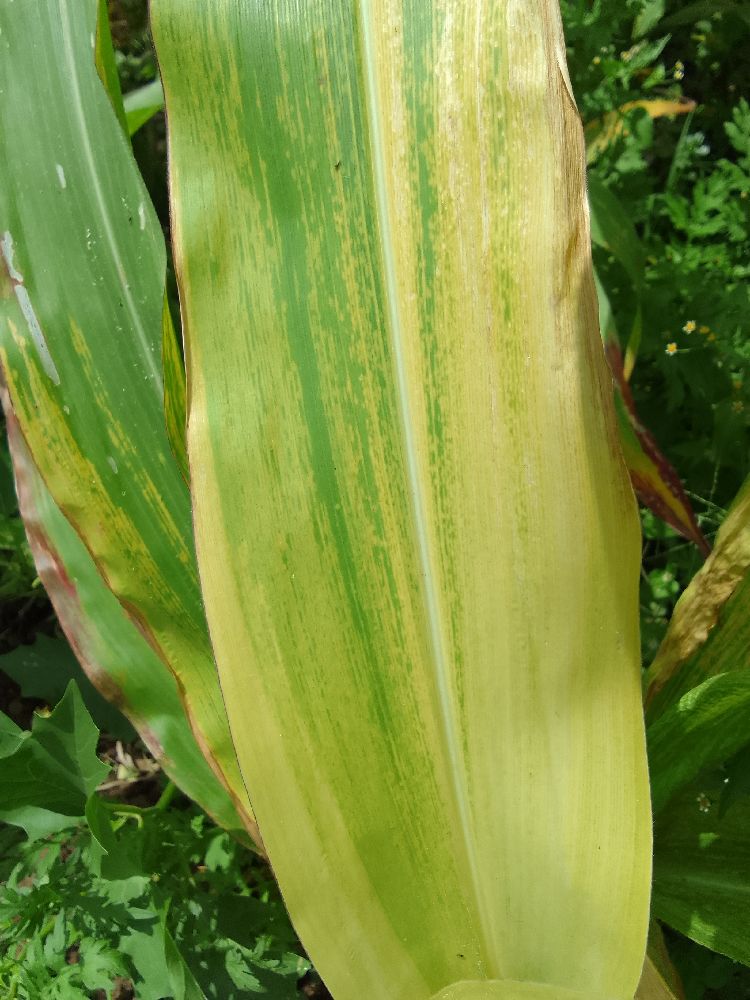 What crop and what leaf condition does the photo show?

maize, maize lethal necrosis
